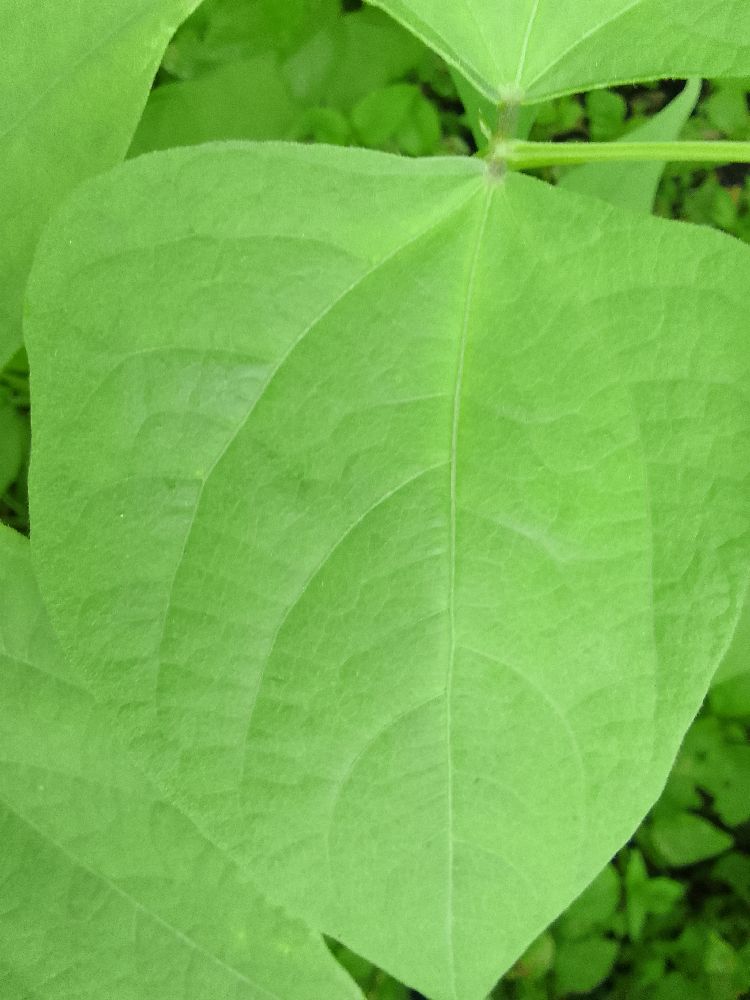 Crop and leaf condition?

common bean, healthy
